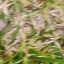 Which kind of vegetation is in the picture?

grass
